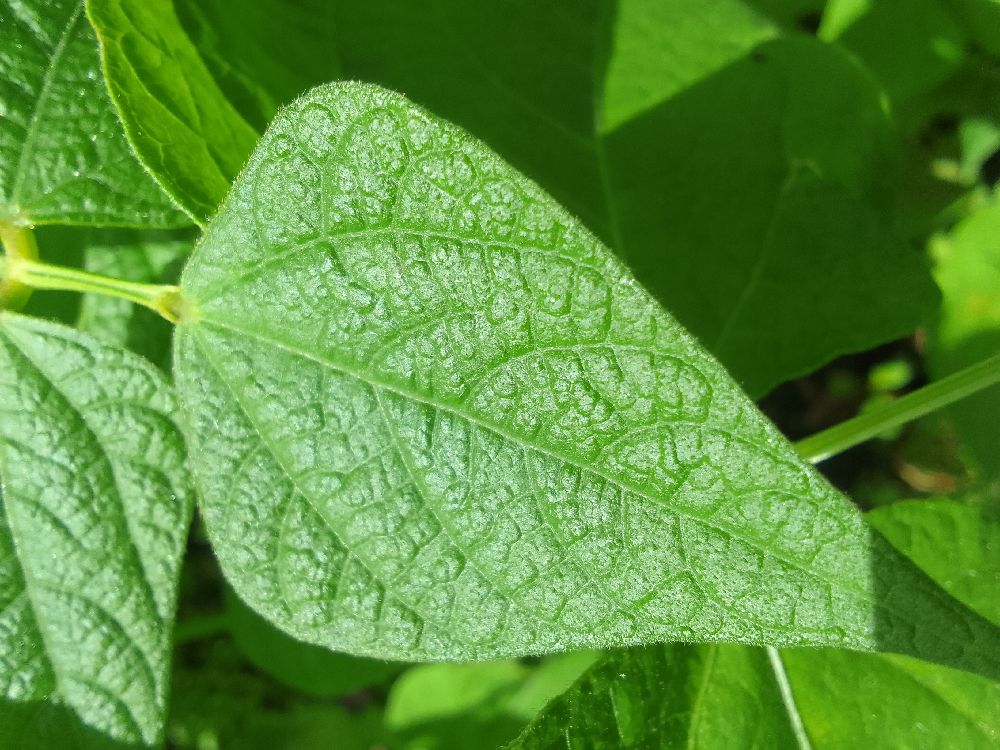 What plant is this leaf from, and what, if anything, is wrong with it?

common bean, healthy
